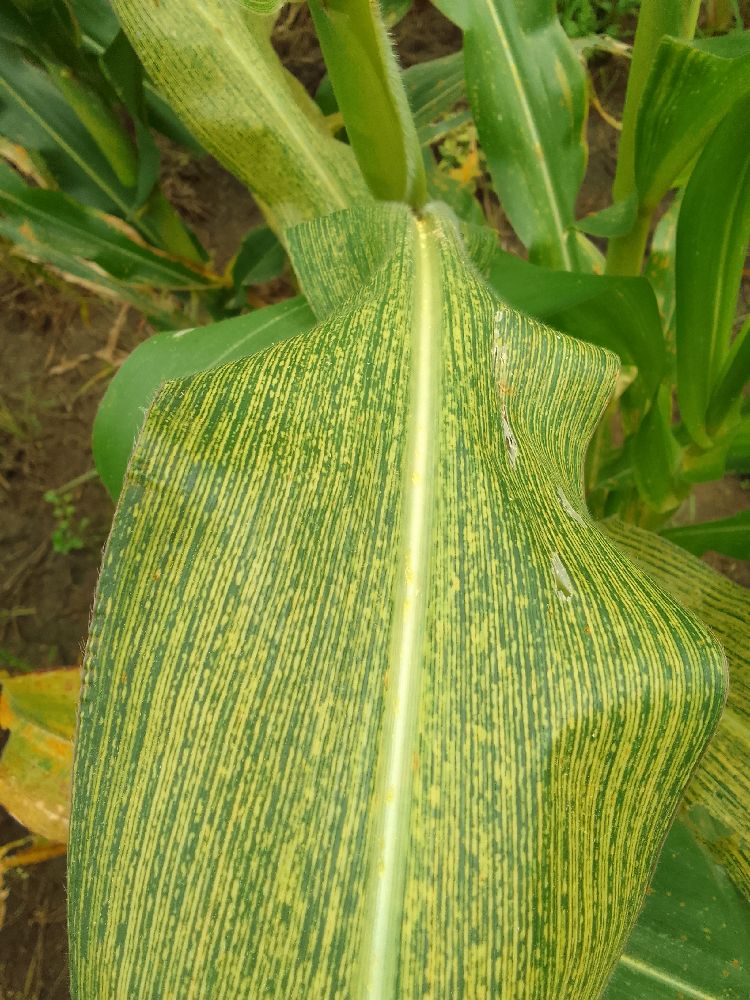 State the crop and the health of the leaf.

maize, maize streak virus
